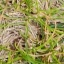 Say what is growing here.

grass
